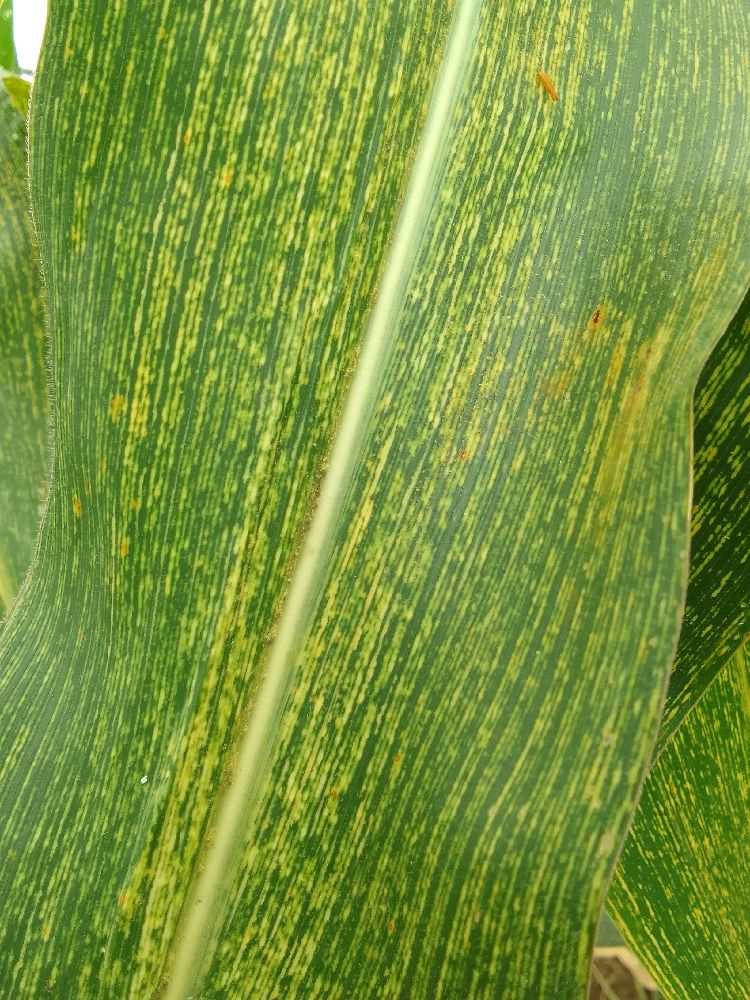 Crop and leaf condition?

maize, maize streak virus
